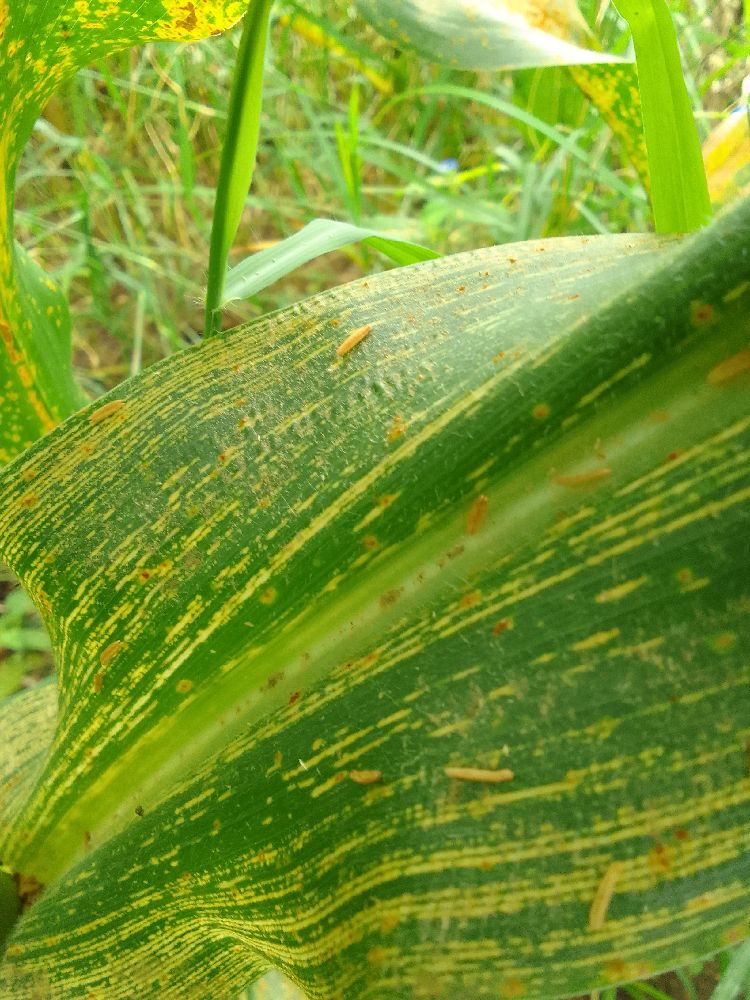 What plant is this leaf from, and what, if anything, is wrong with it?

maize, maize streak virus
